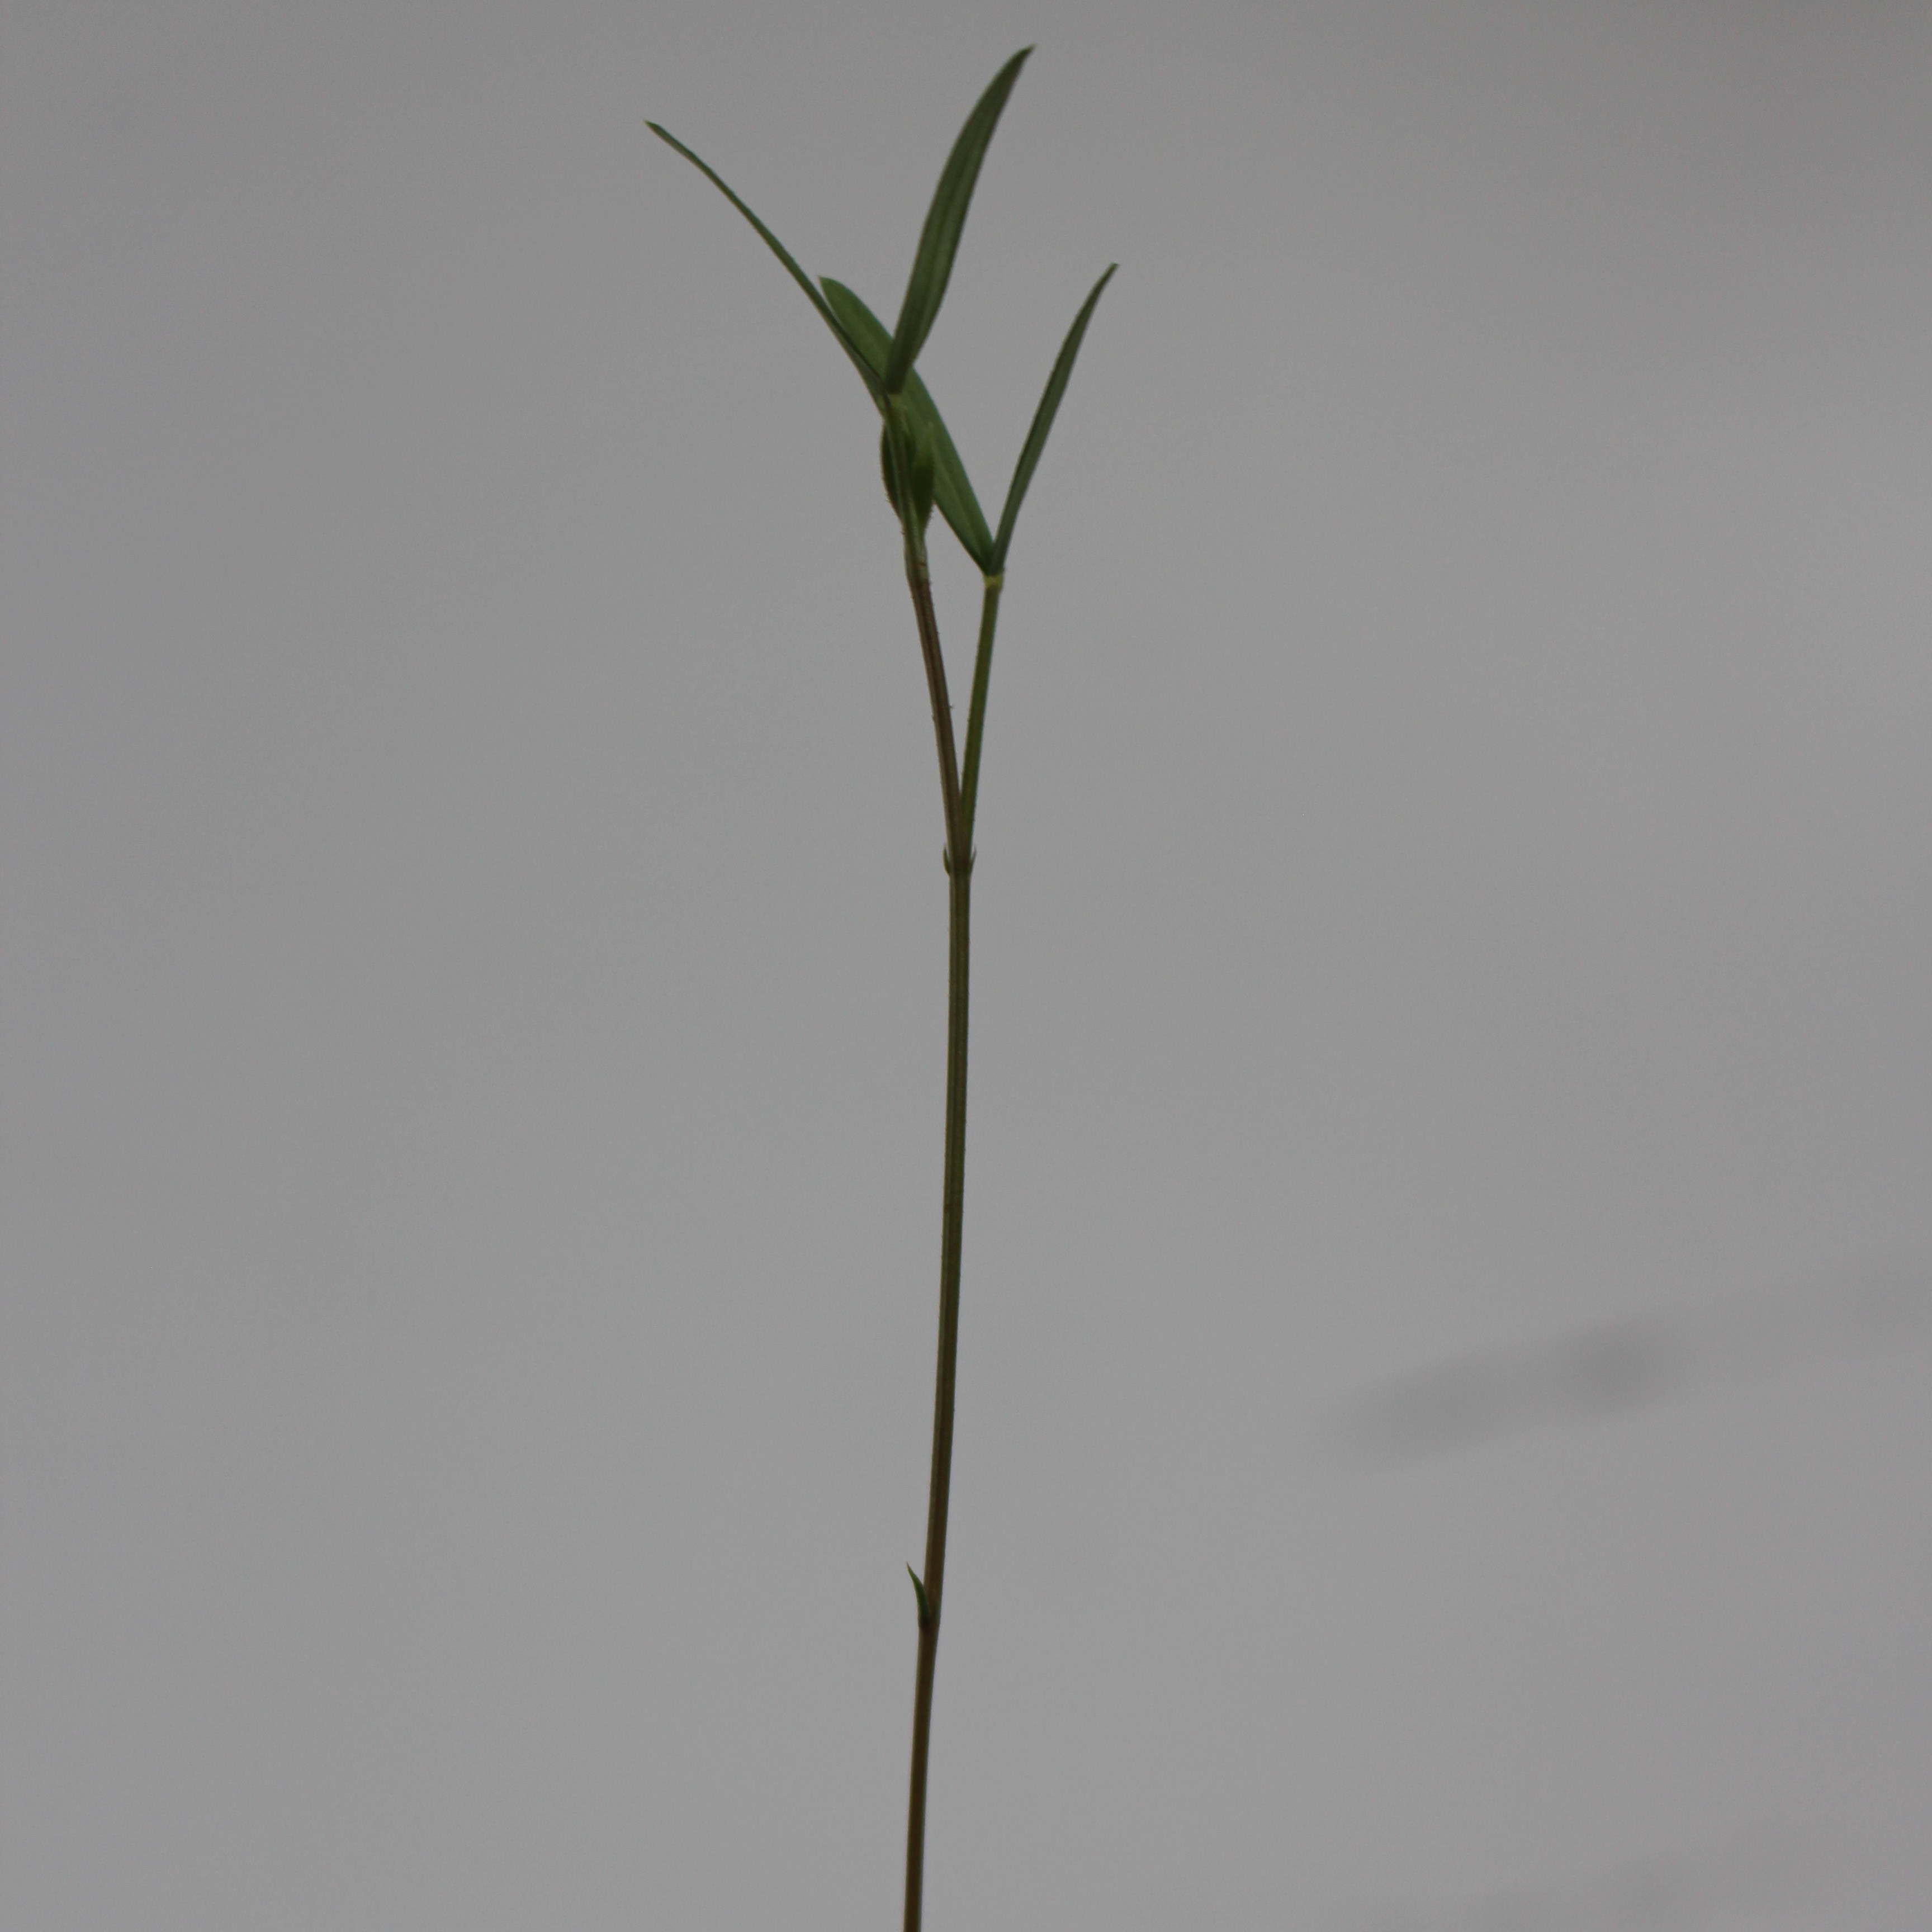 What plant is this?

Vicia sativa
